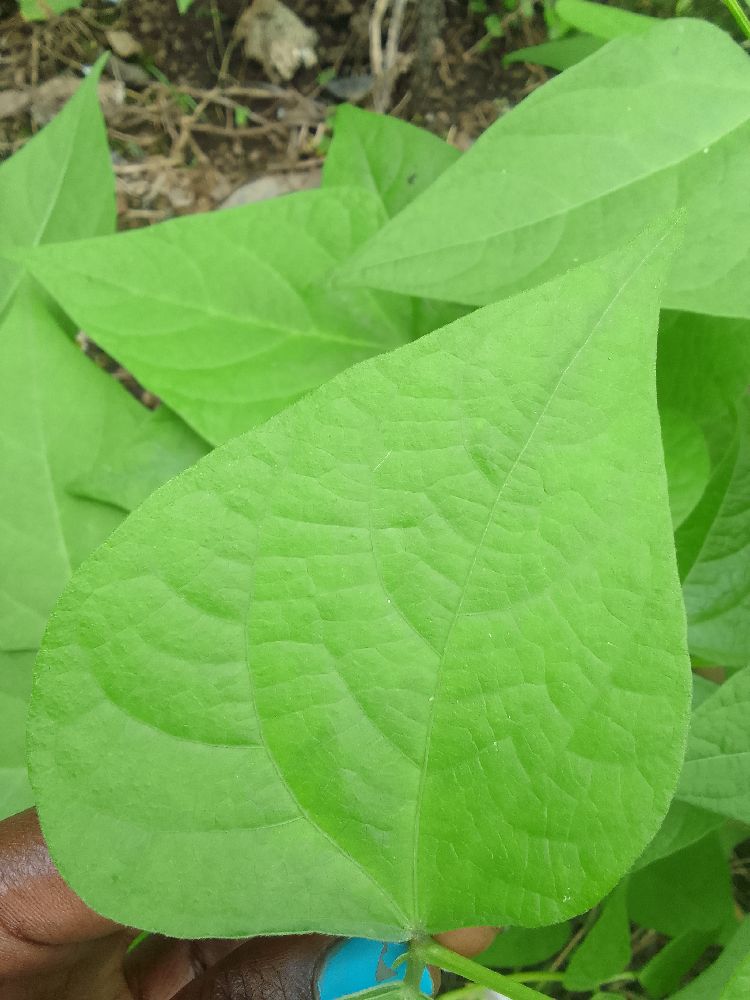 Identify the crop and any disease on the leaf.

common bean, healthy
